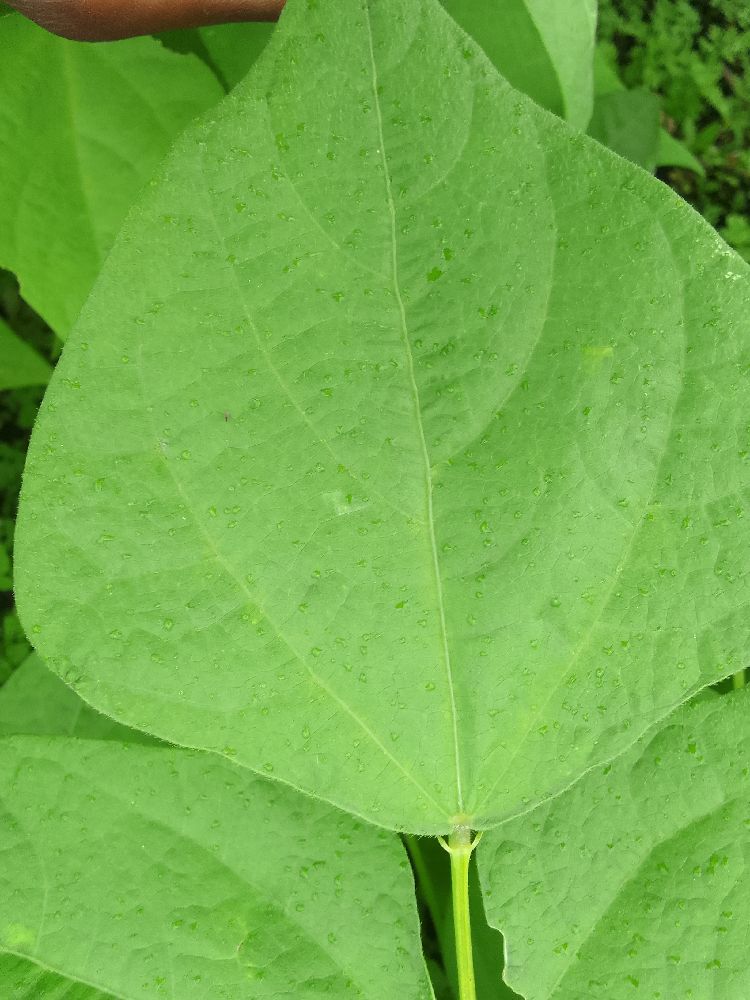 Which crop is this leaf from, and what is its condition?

common bean, healthy
